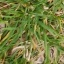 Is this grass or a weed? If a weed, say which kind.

grass
